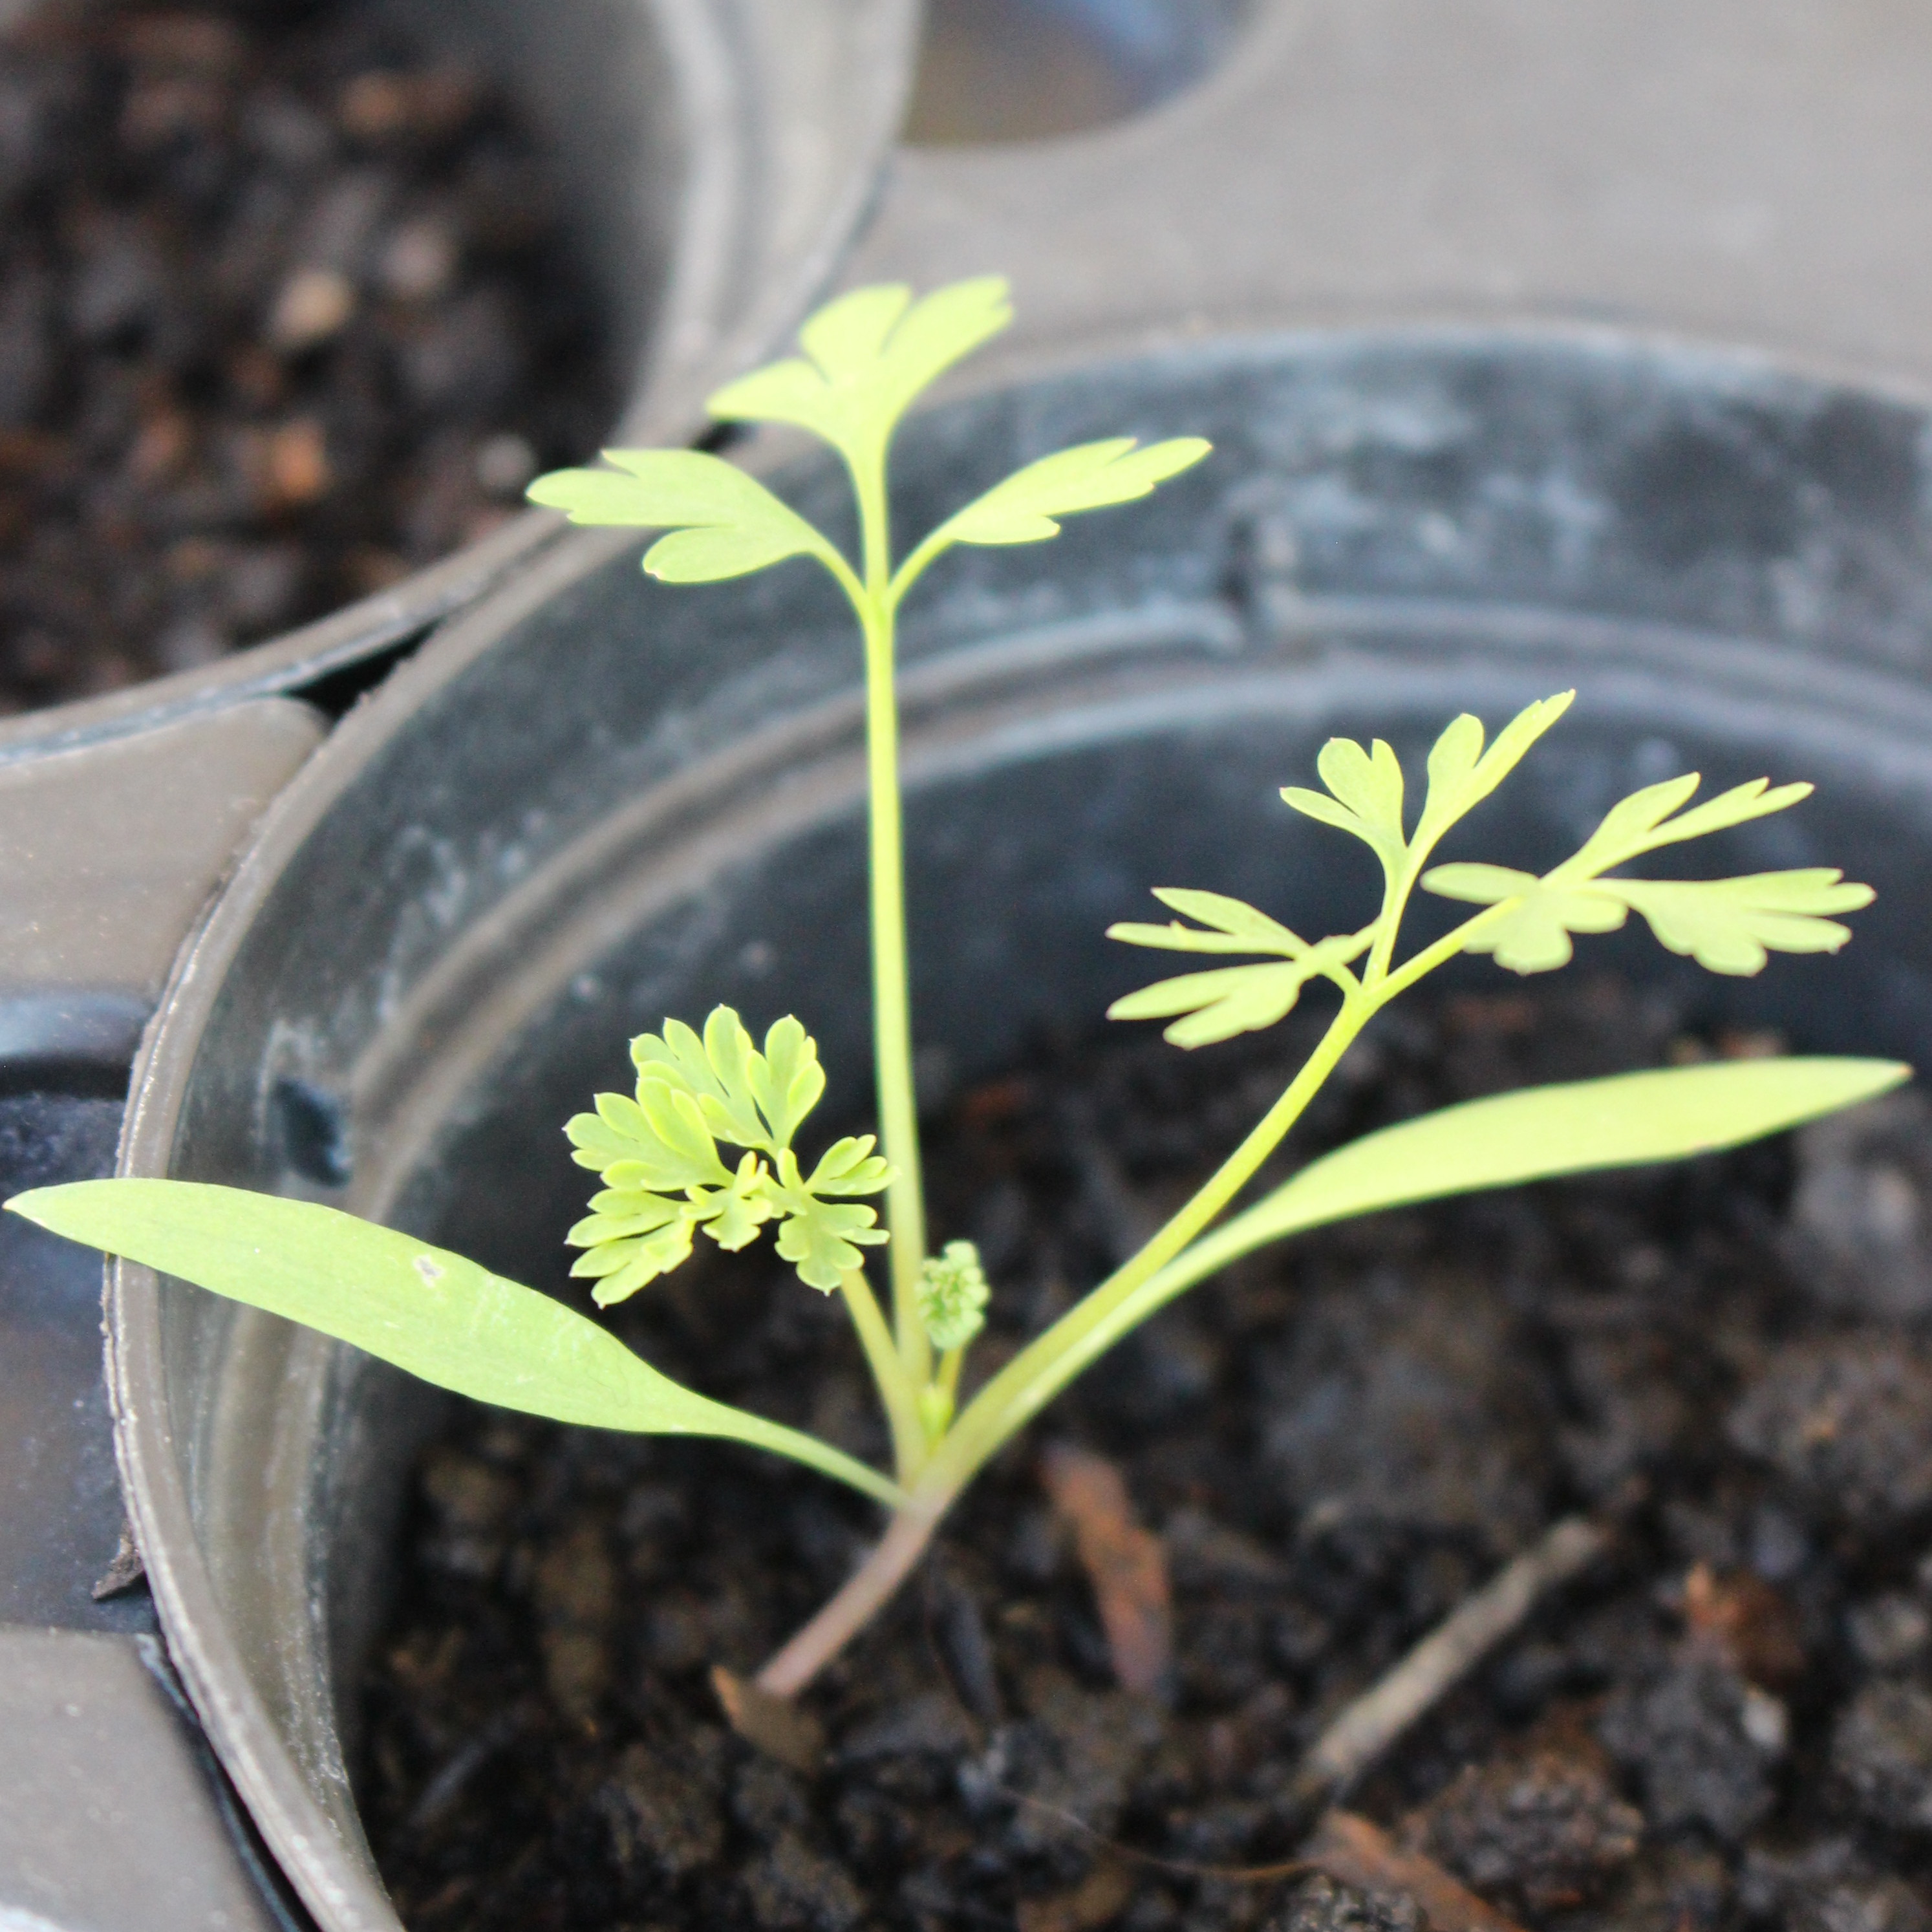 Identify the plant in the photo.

Fumaria officinalis
